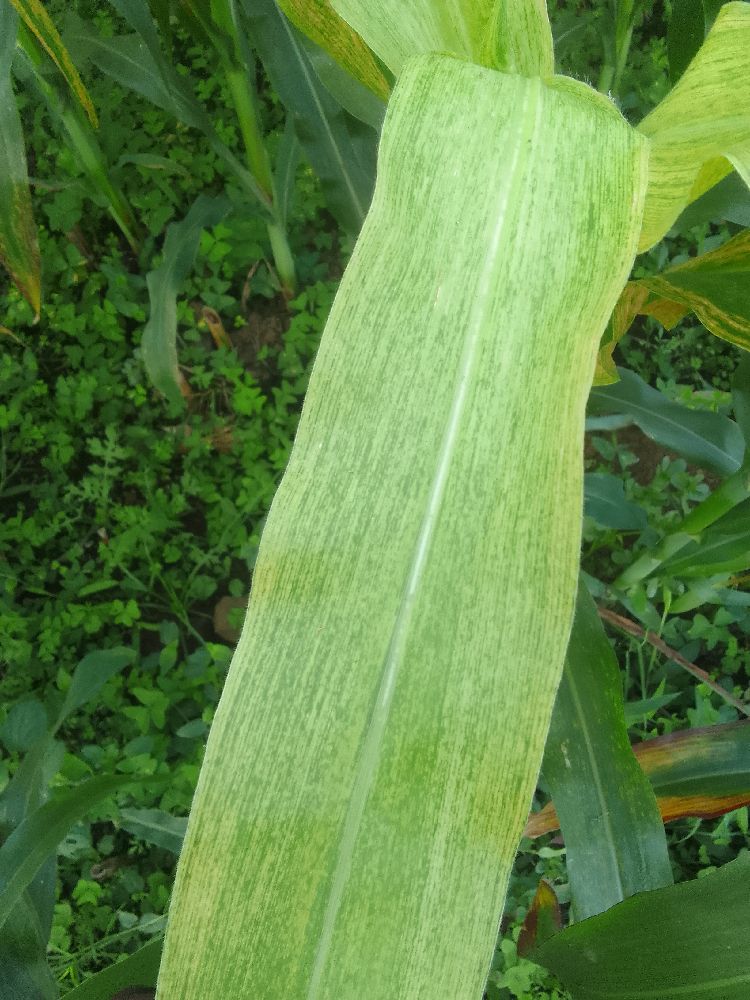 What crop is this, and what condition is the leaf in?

maize, maize lethal necrosis
